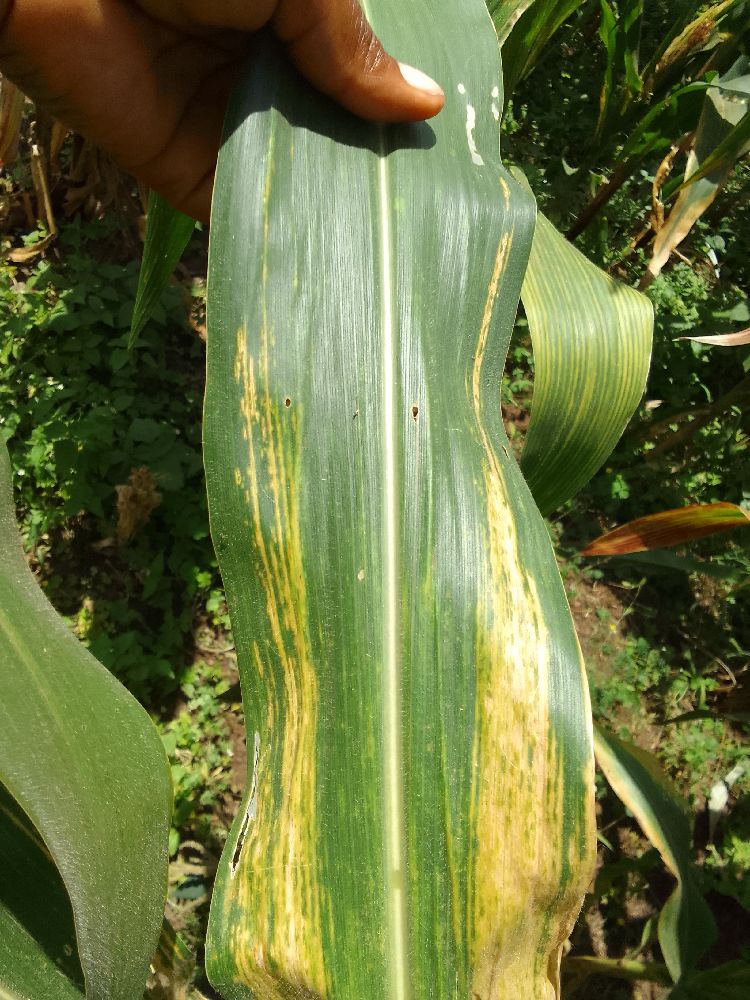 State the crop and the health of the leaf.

maize, maize lethal necrosis
